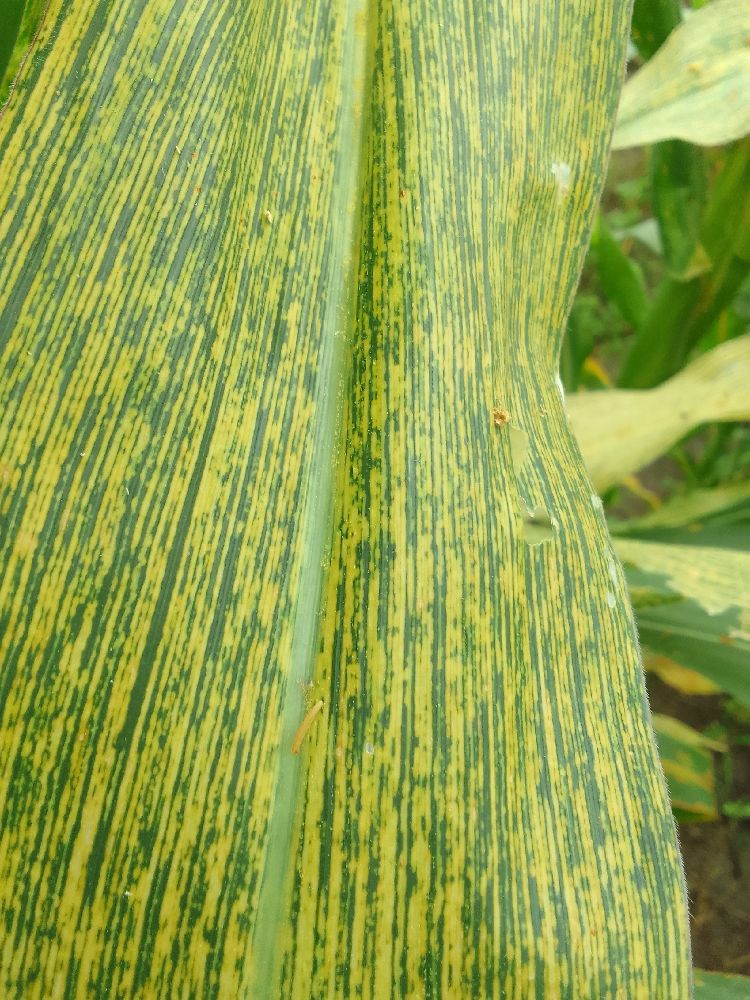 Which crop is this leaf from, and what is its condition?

maize, maize streak virus
